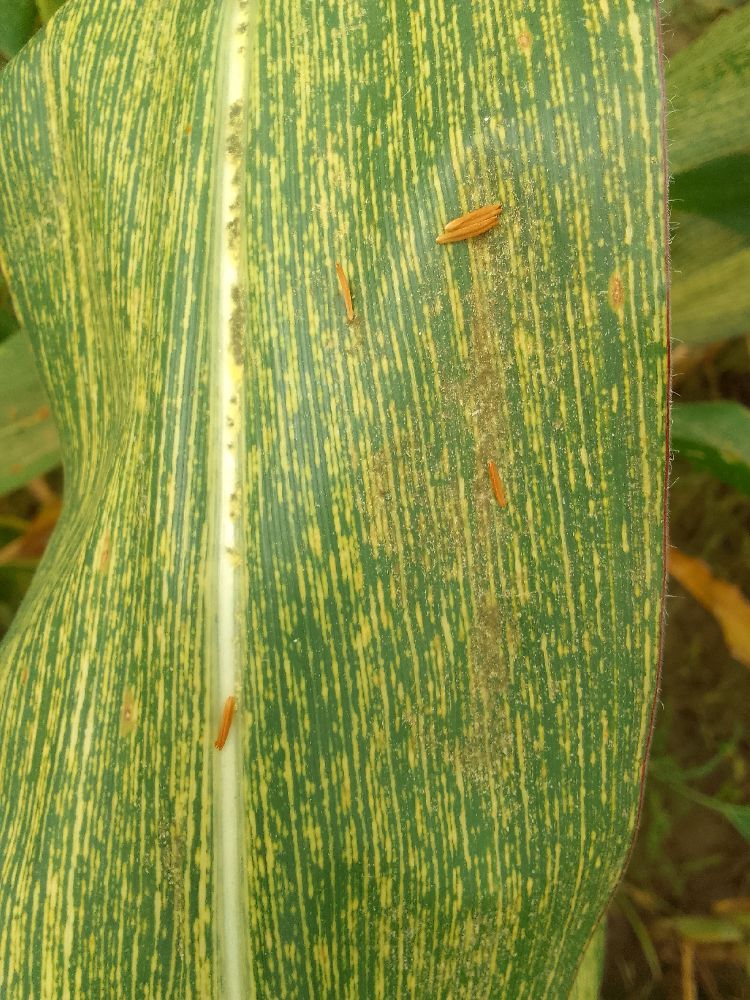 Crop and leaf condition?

maize, maize streak virus
